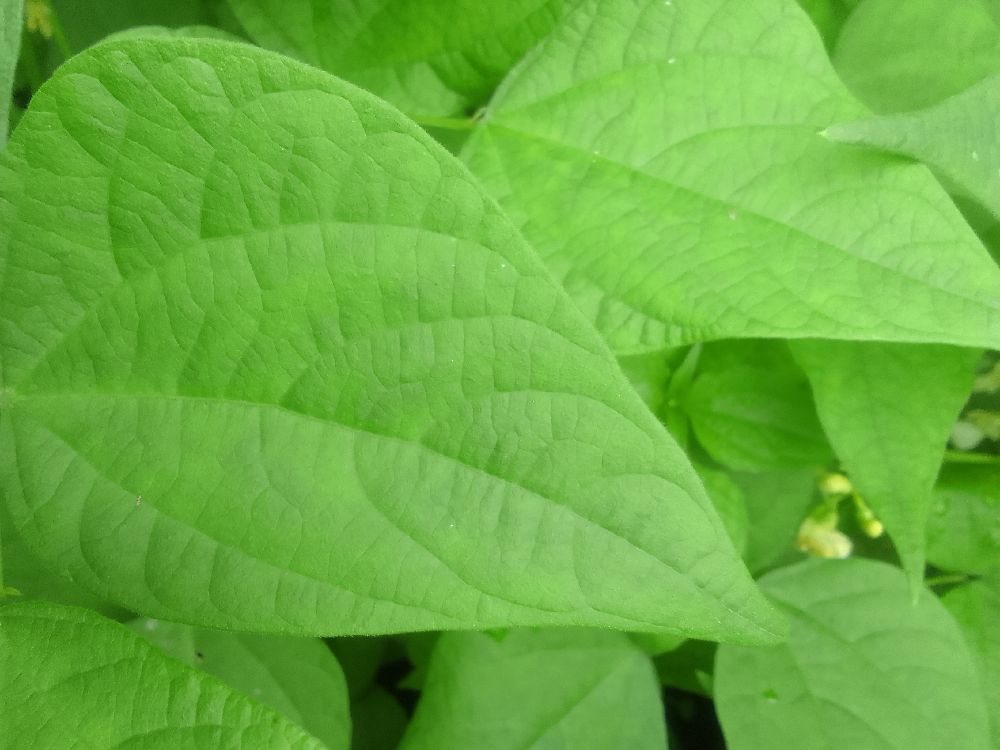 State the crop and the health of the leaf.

common bean, healthy
